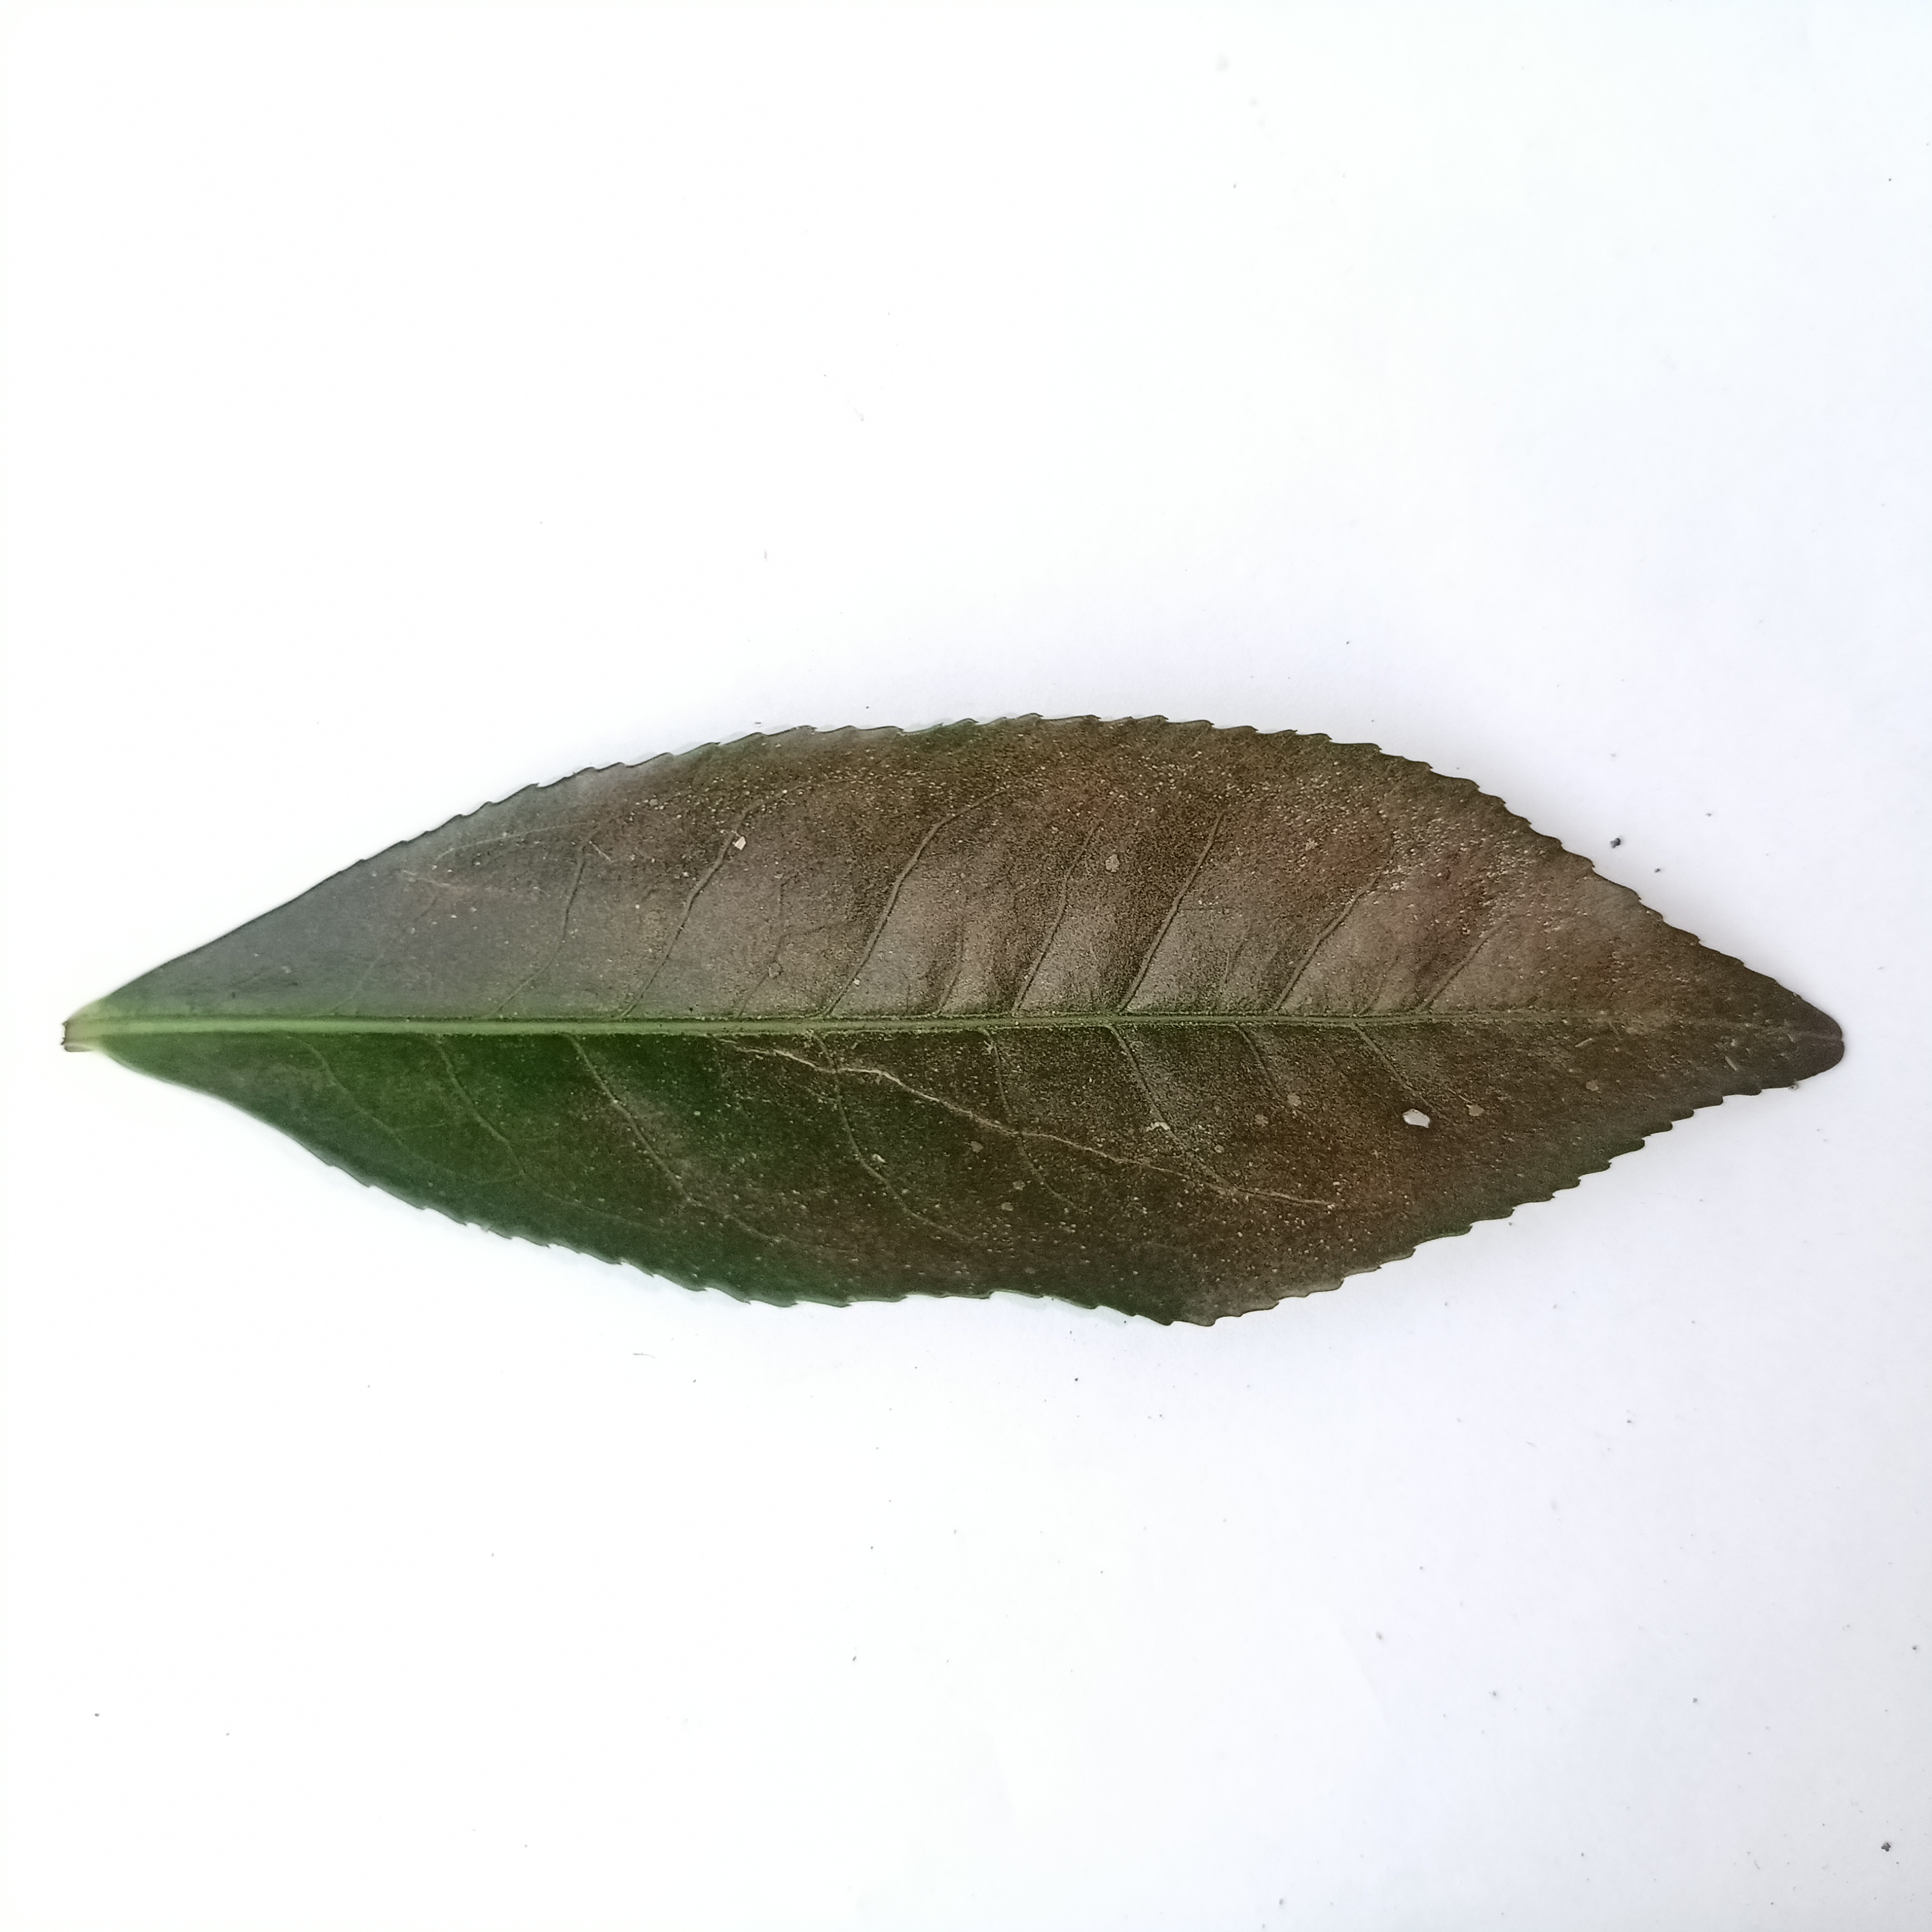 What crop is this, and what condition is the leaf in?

tea, red rust
